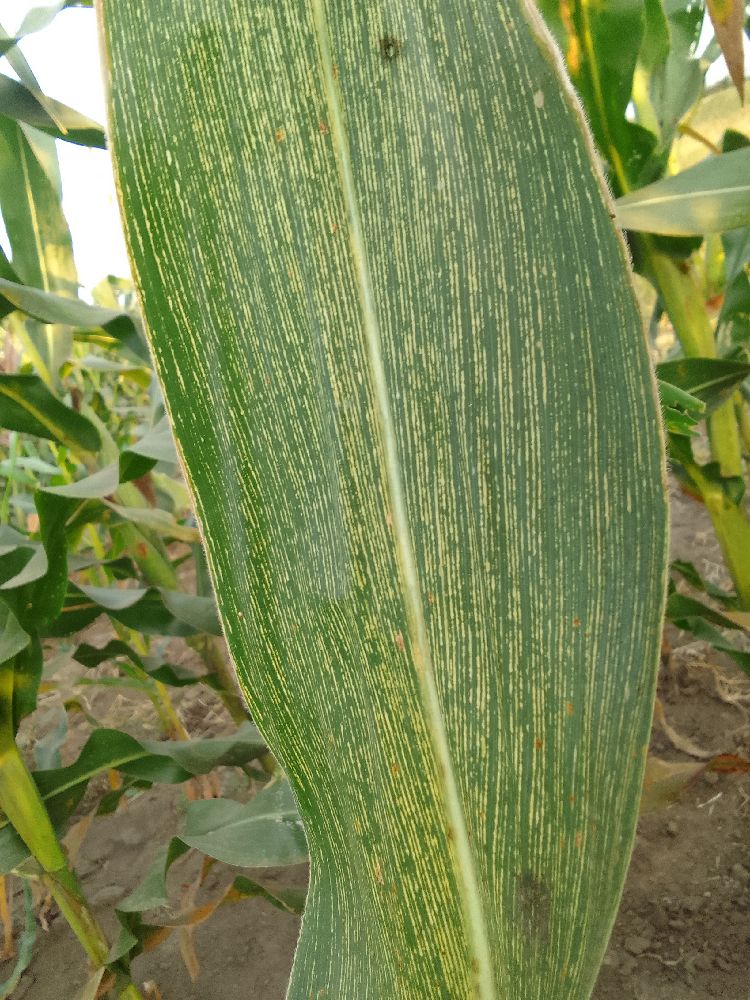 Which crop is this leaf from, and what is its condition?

maize, maize streak virus
